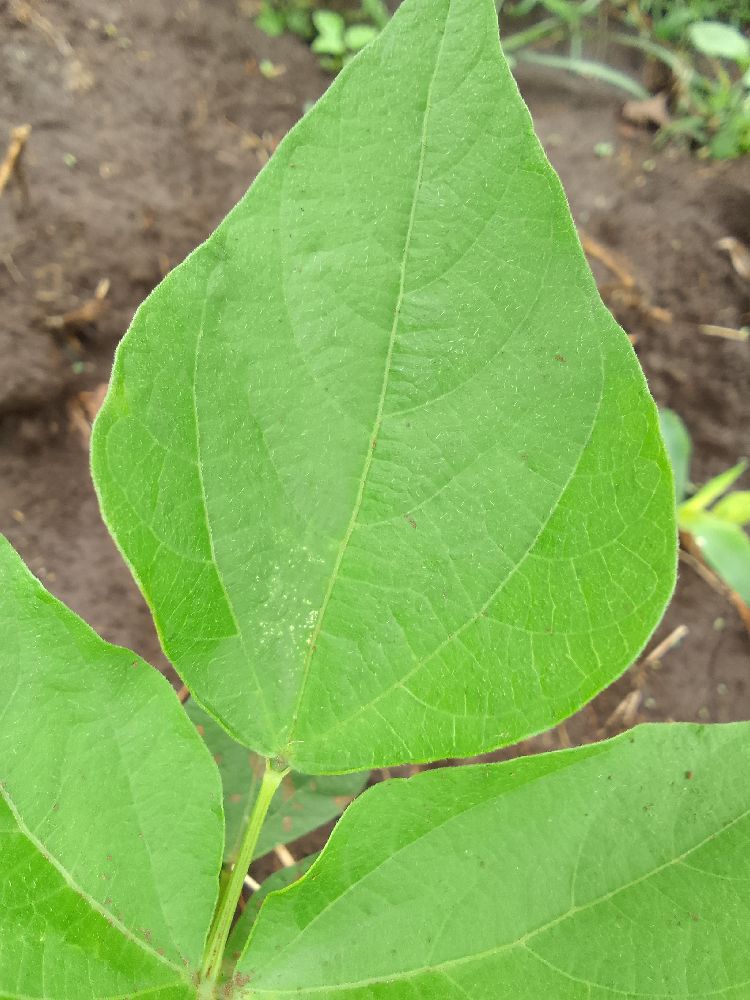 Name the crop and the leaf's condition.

common bean, healthy
